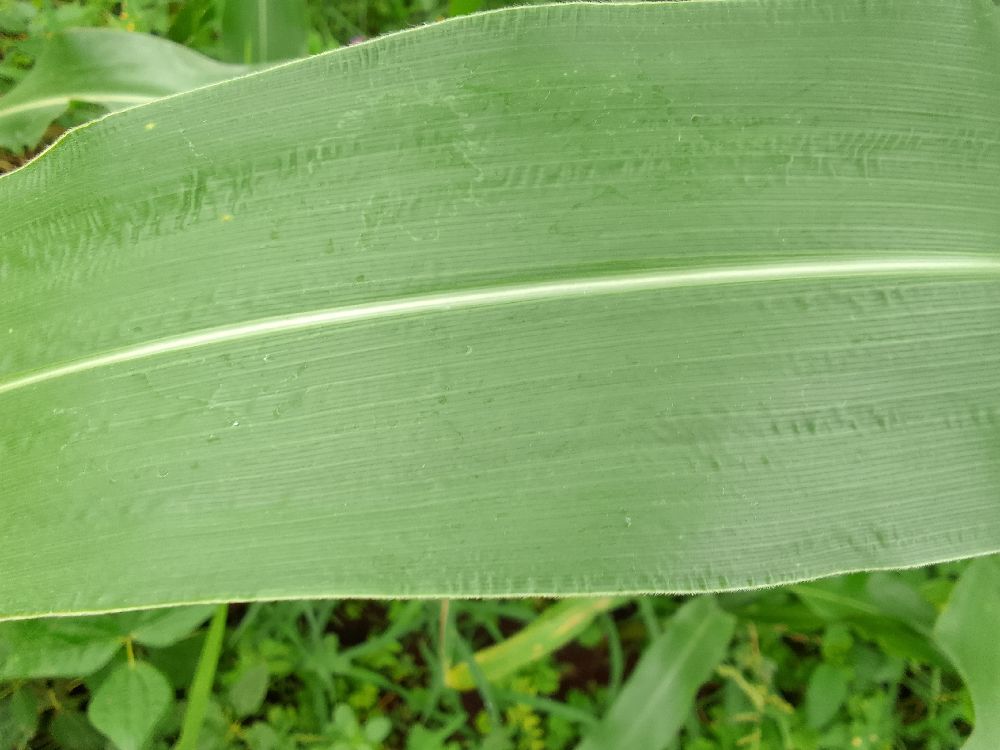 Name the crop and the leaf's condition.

maize, healthy
